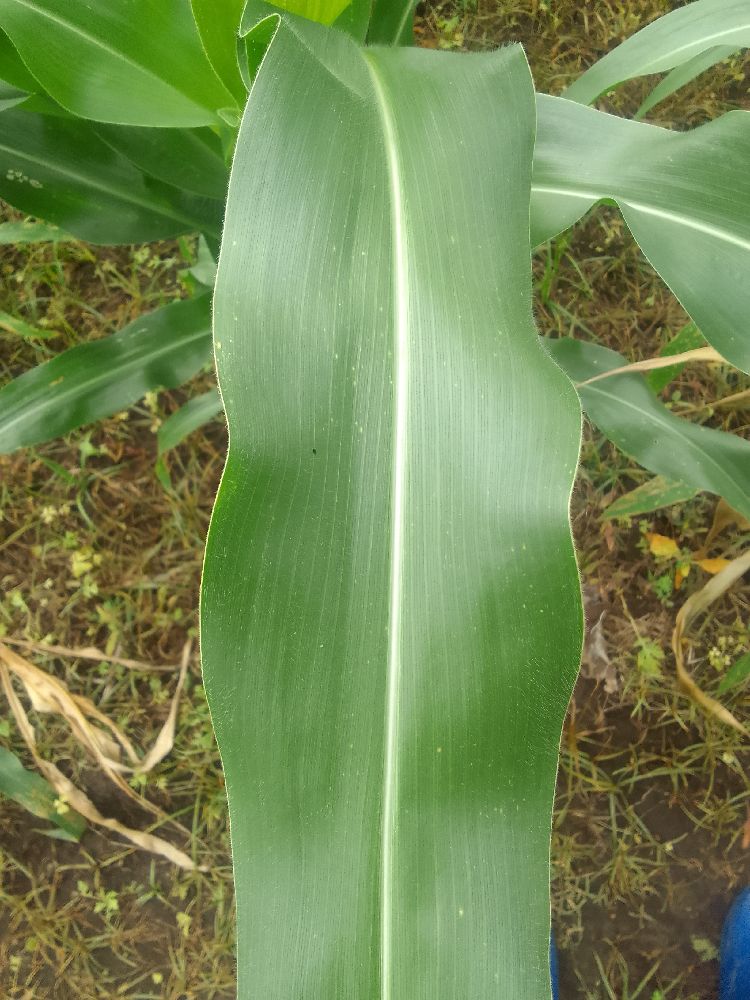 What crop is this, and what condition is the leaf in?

maize, healthy
